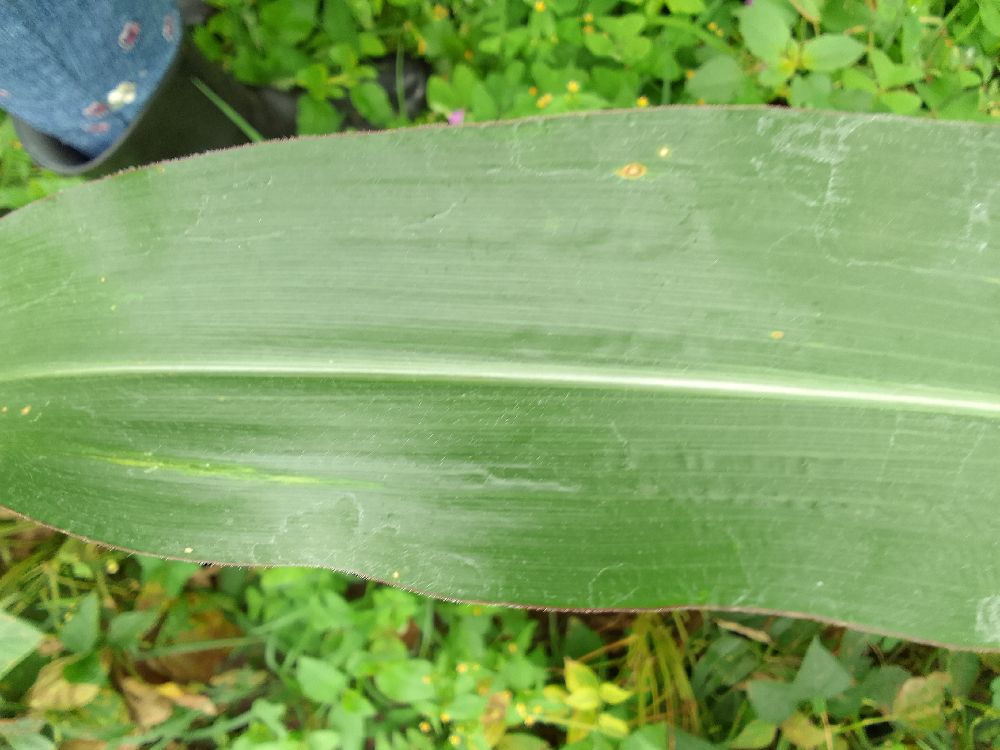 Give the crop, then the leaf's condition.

maize, healthy
